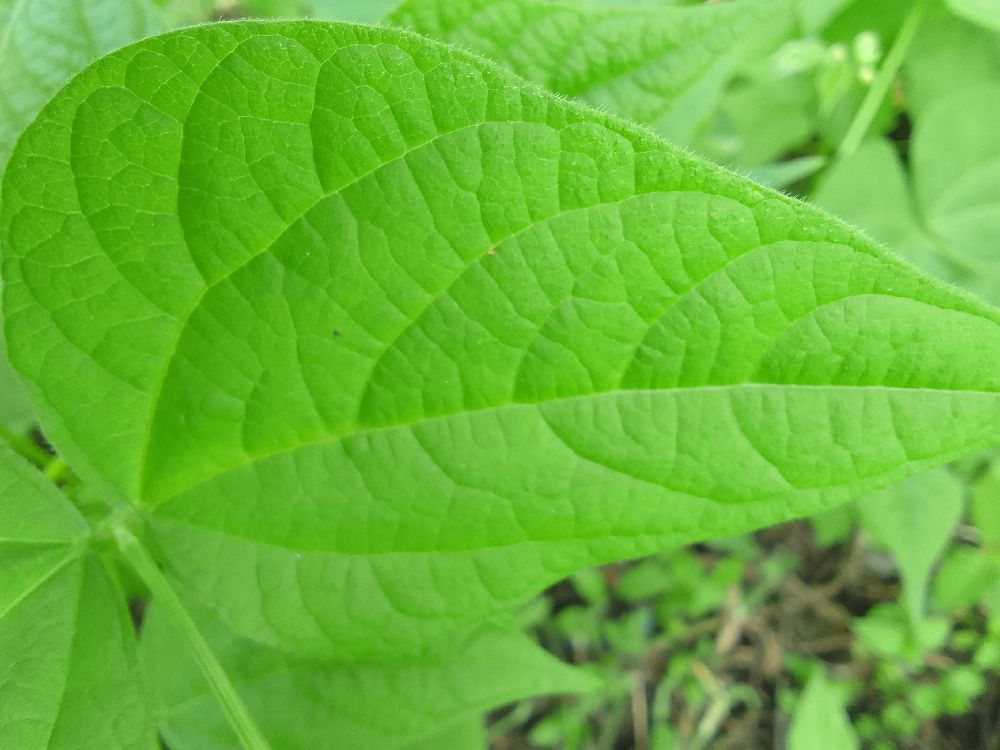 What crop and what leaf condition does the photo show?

common bean, healthy
